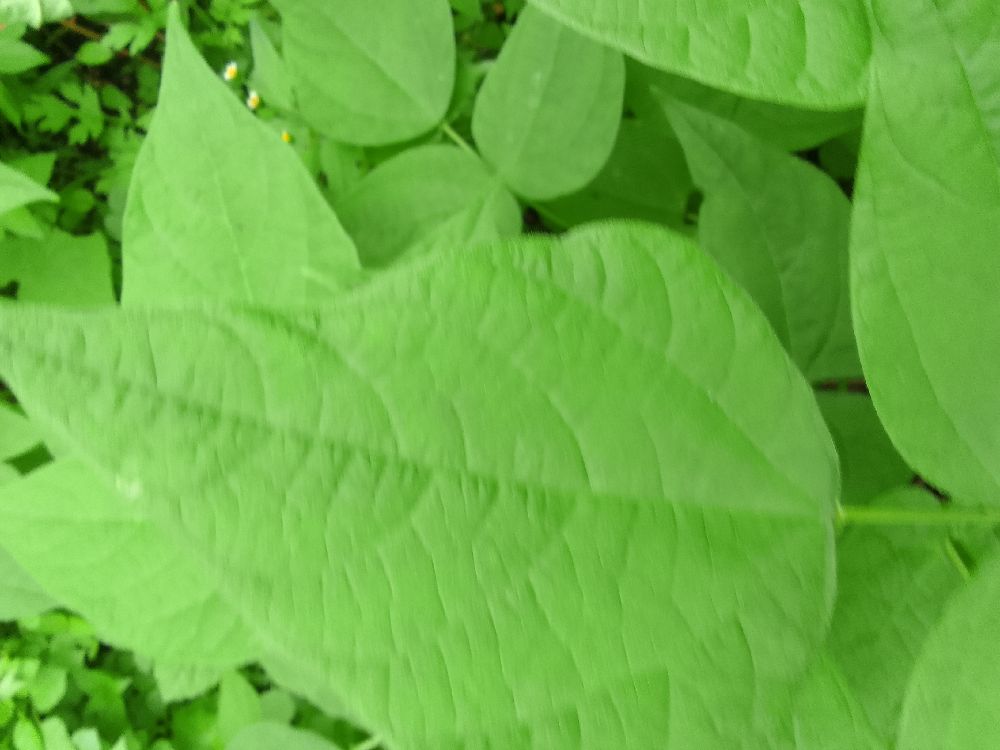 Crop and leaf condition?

common bean, healthy
